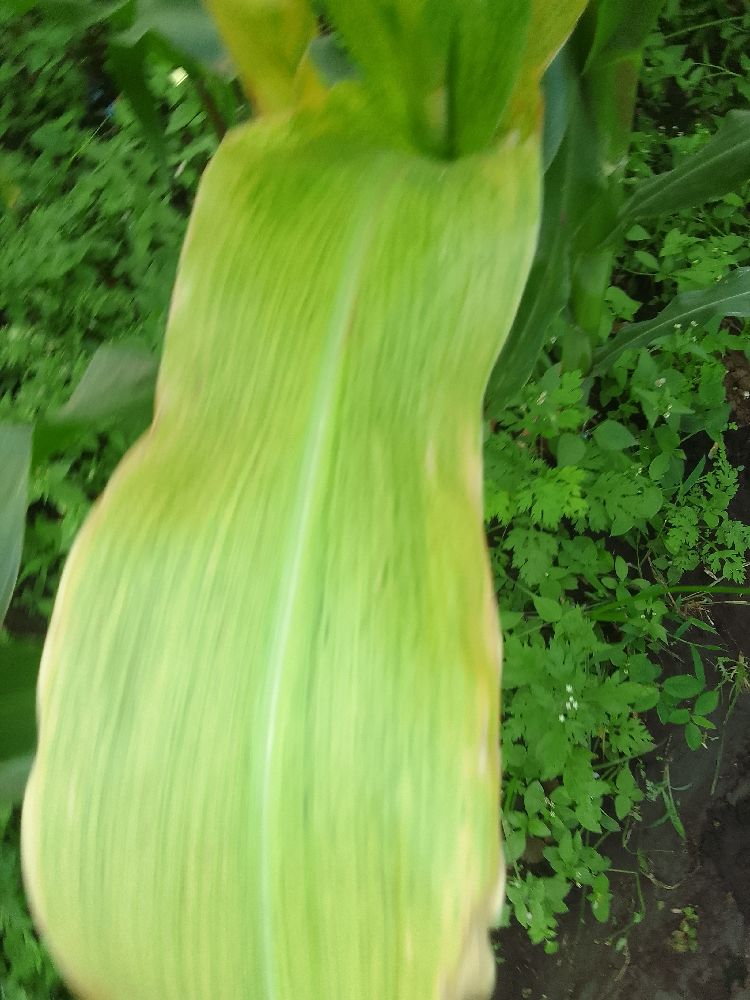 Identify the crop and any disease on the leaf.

maize, maize lethal necrosis
